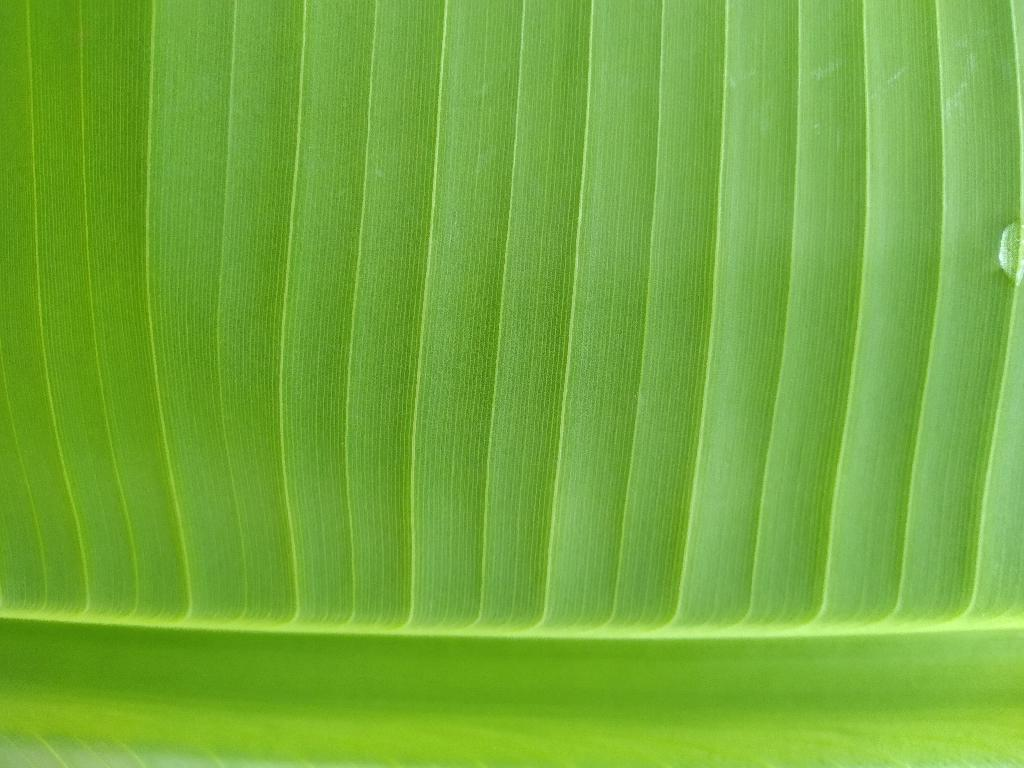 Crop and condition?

banana, healthy
